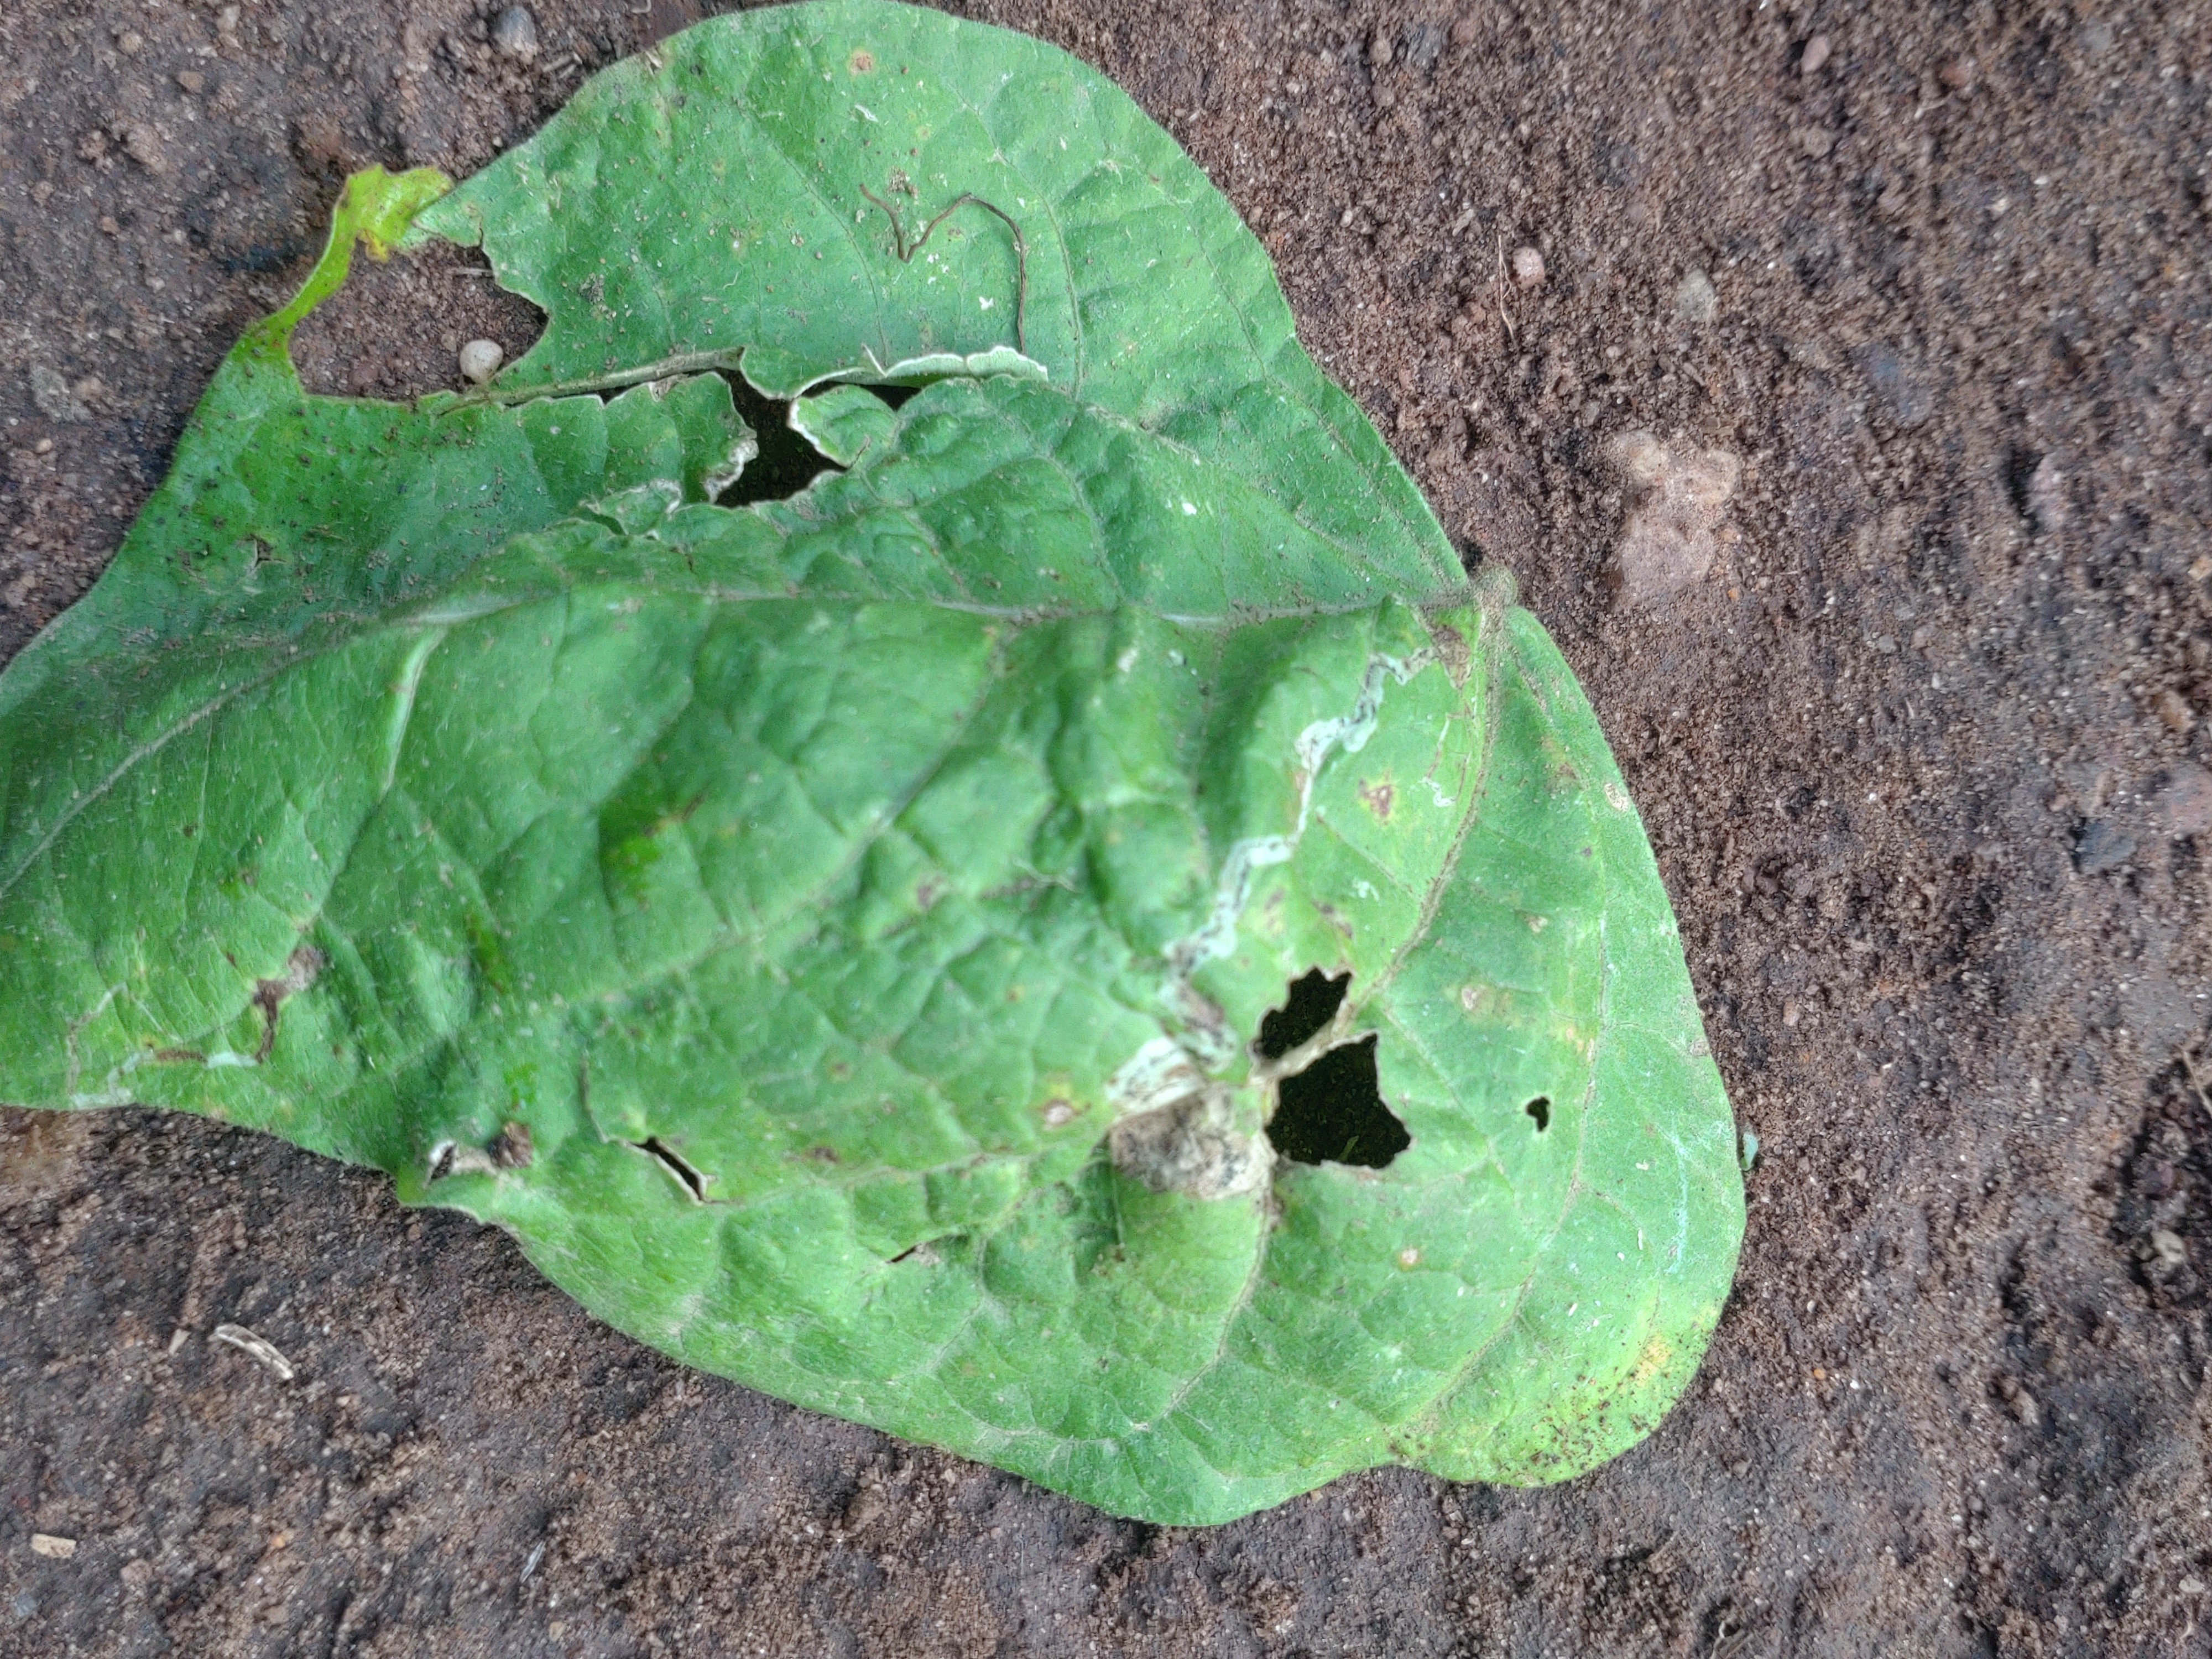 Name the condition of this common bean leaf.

anthracnose
